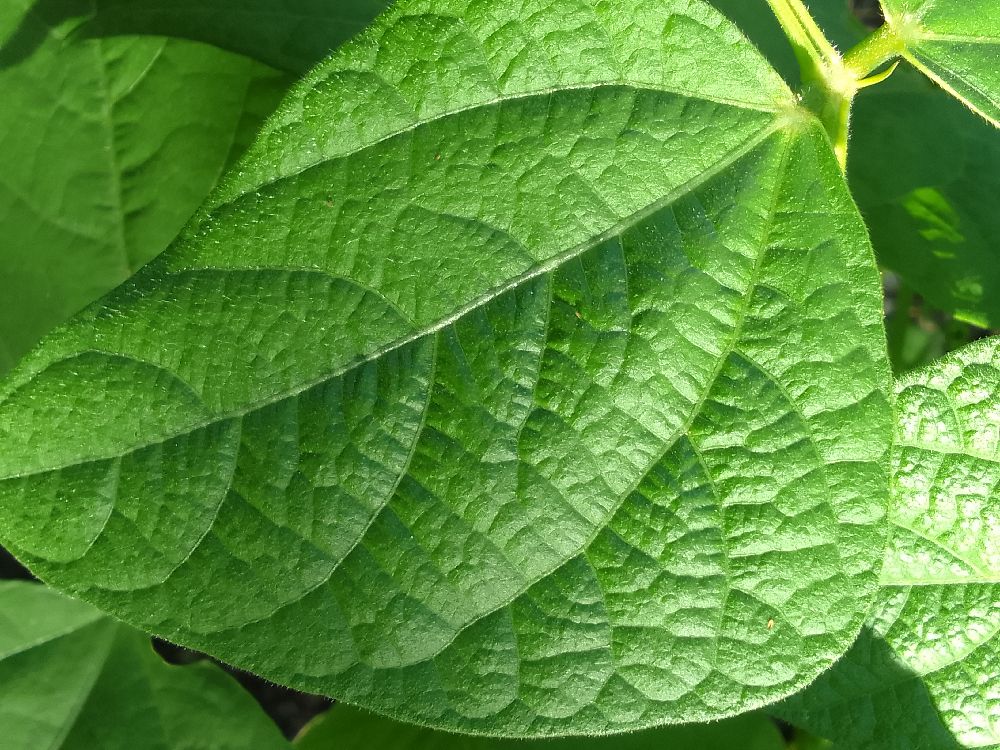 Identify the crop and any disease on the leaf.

common bean, healthy
